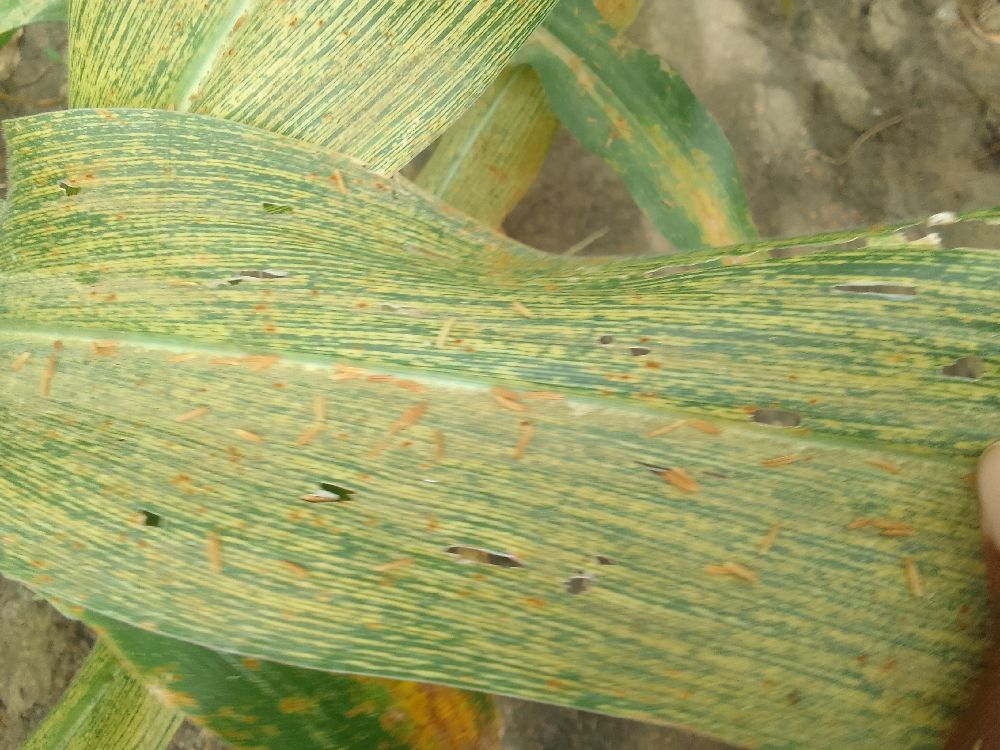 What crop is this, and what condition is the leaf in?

maize, maize streak virus
